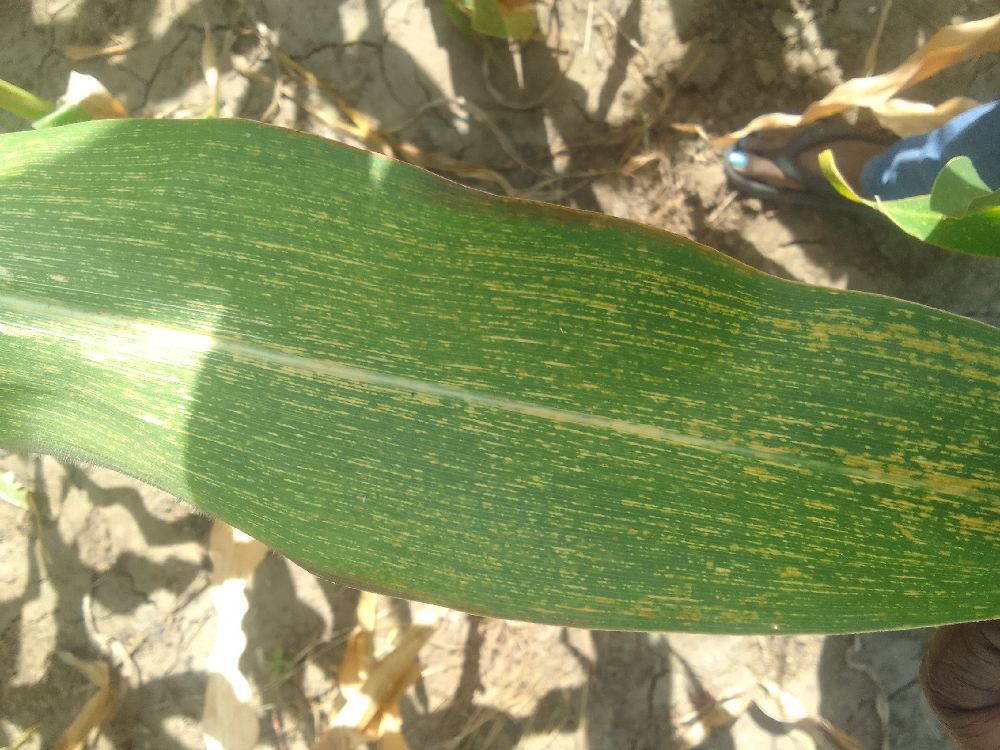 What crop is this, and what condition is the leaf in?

maize, maize streak virus
